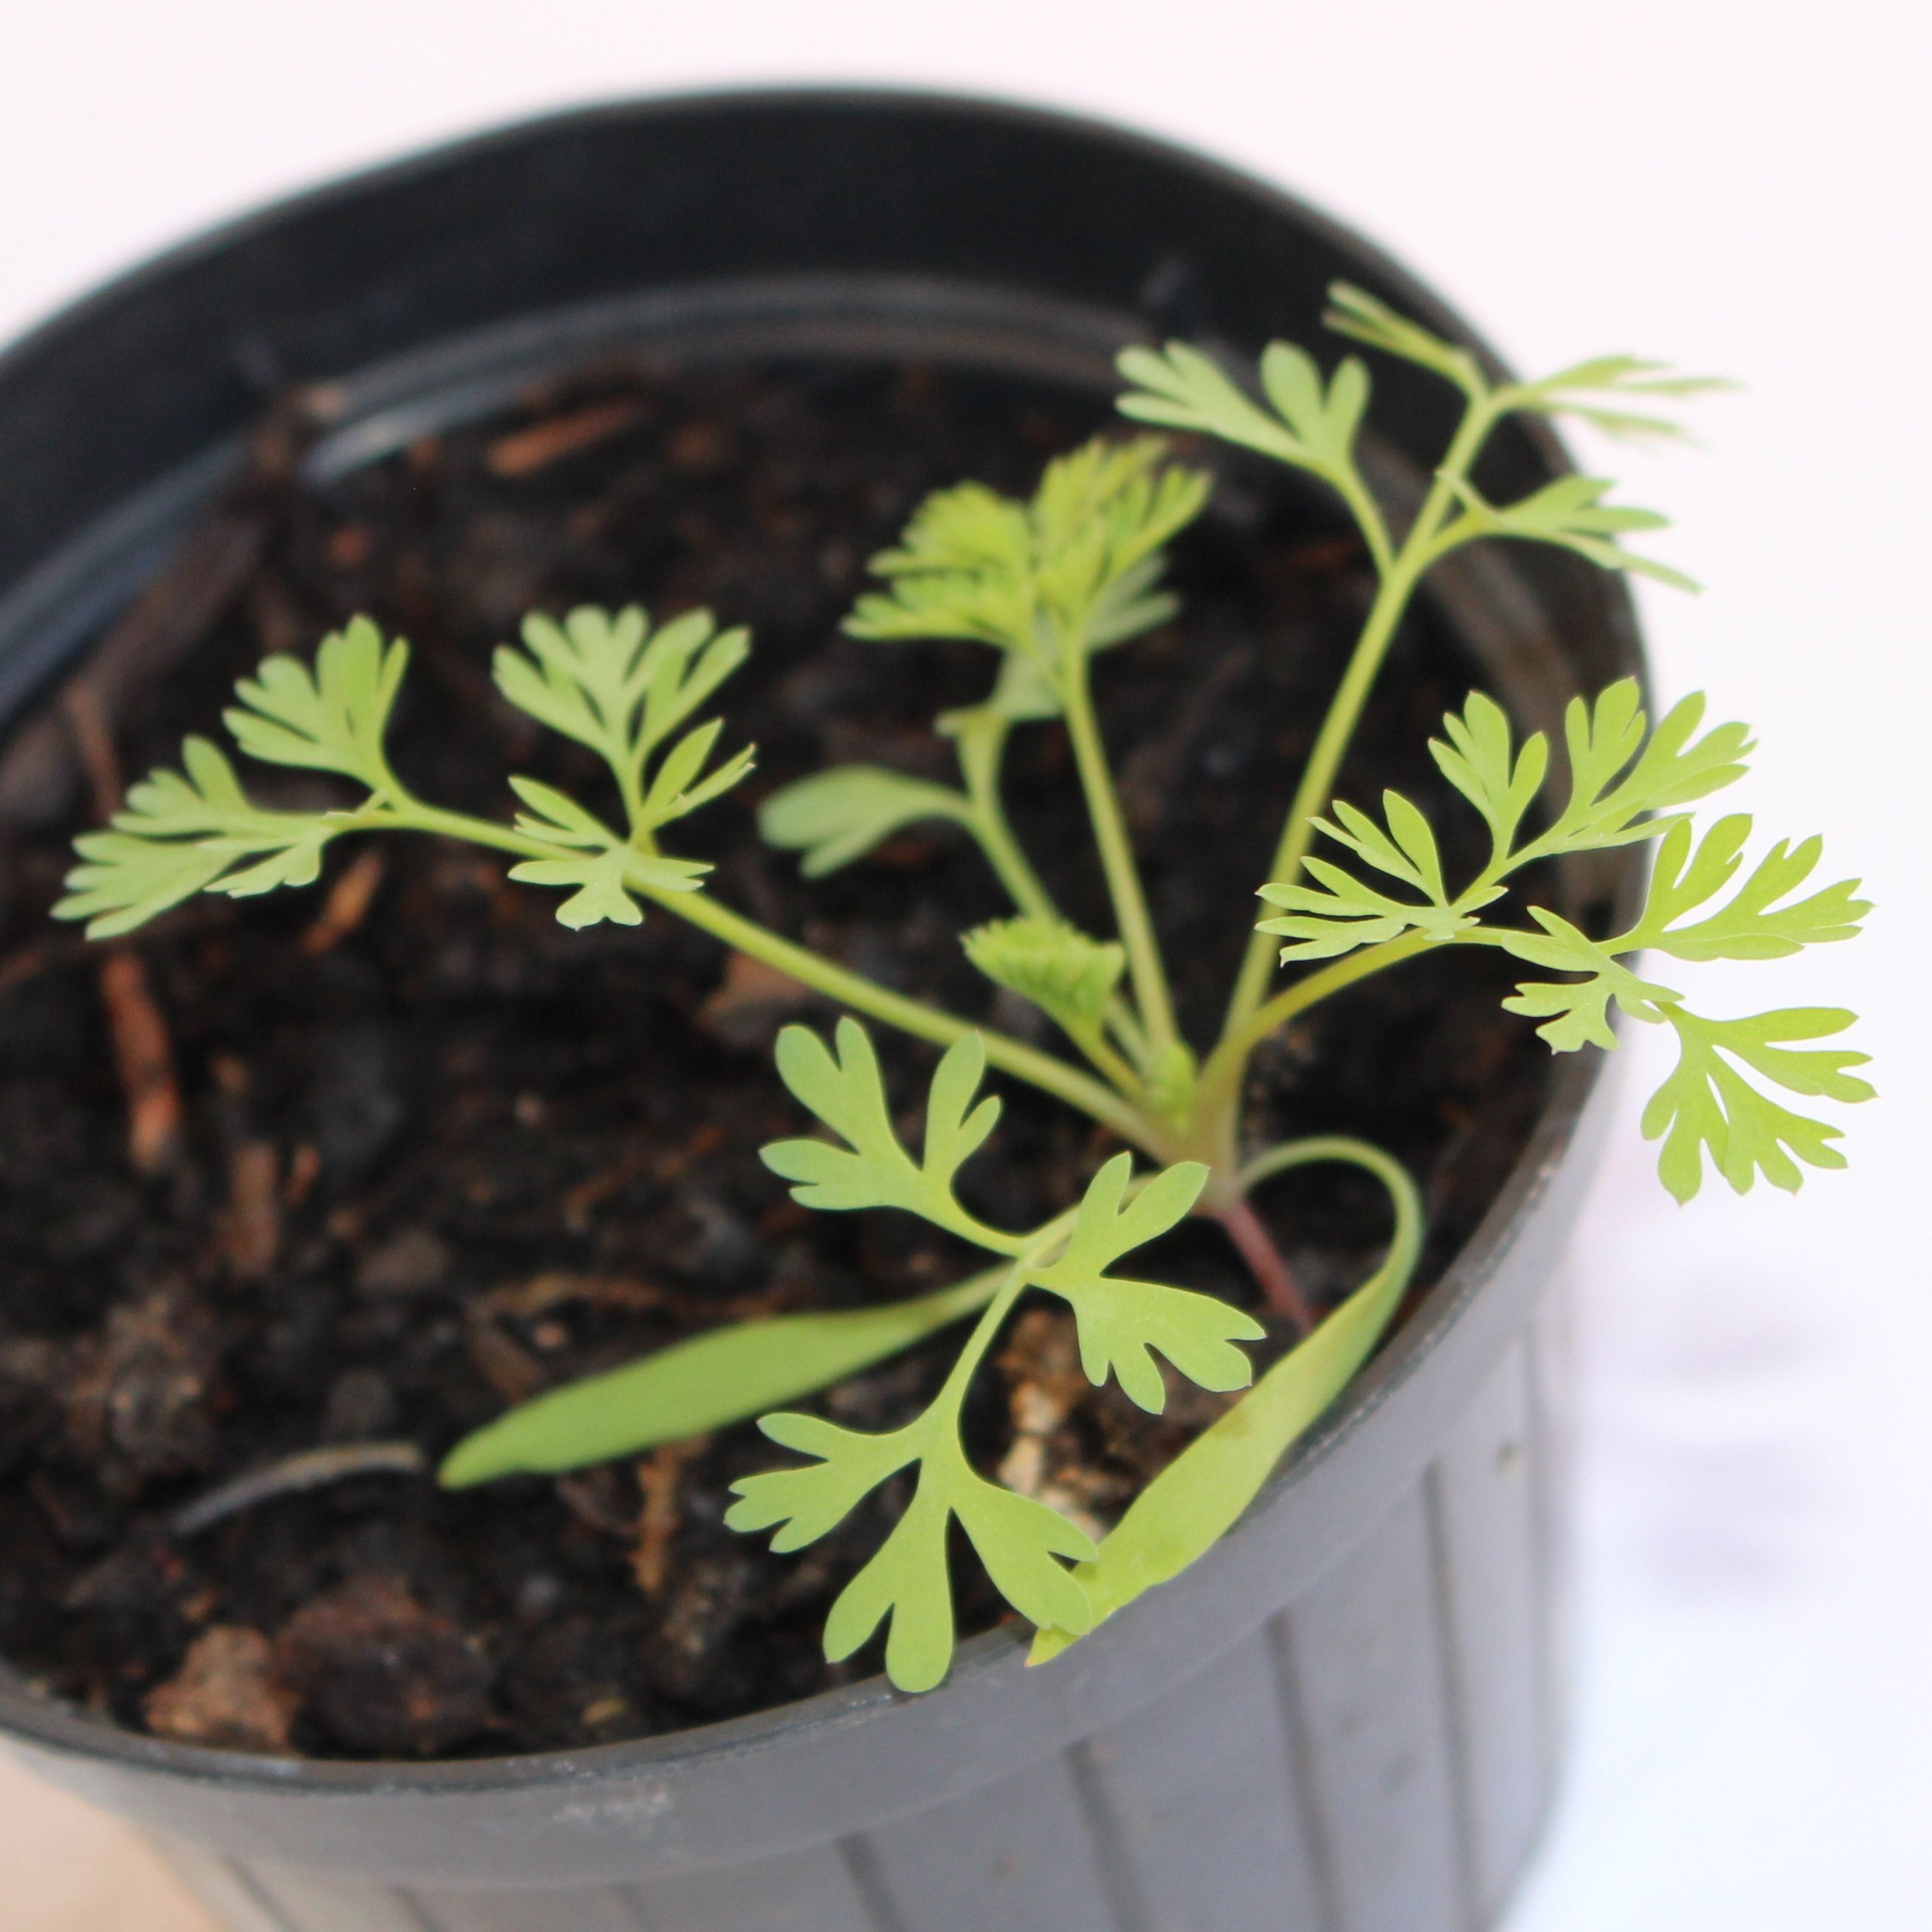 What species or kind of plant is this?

Fumaria officinalis
